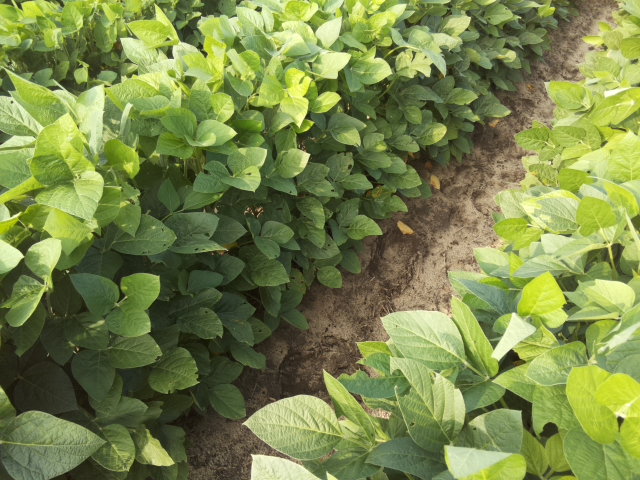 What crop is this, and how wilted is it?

soybean, leaves with no wilting
